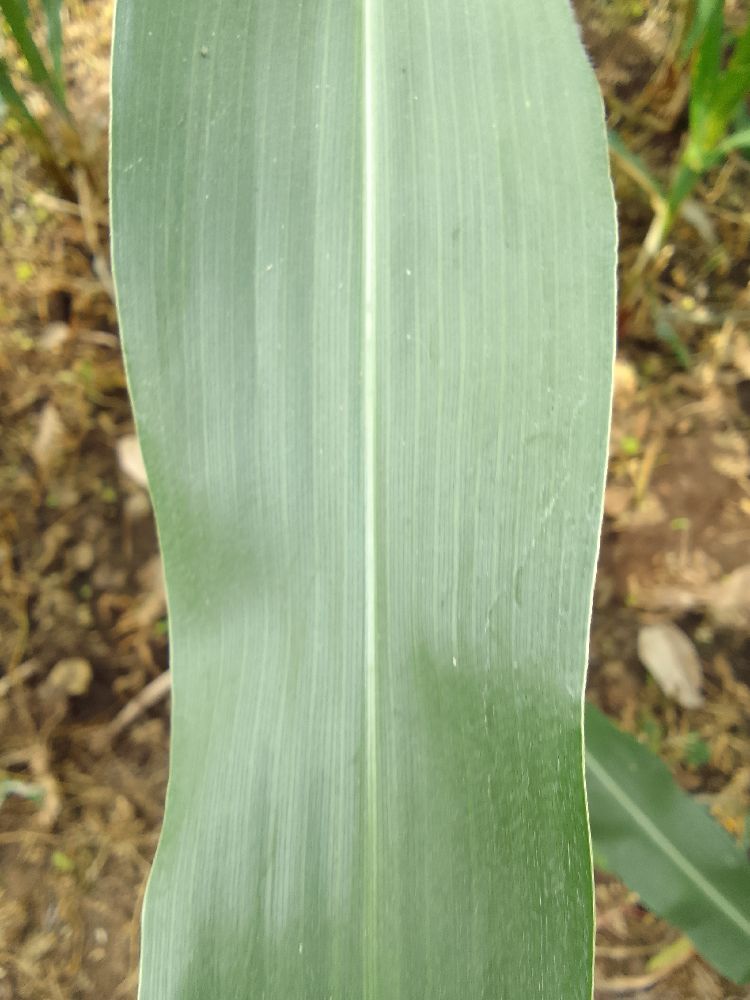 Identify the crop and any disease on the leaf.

maize, healthy
